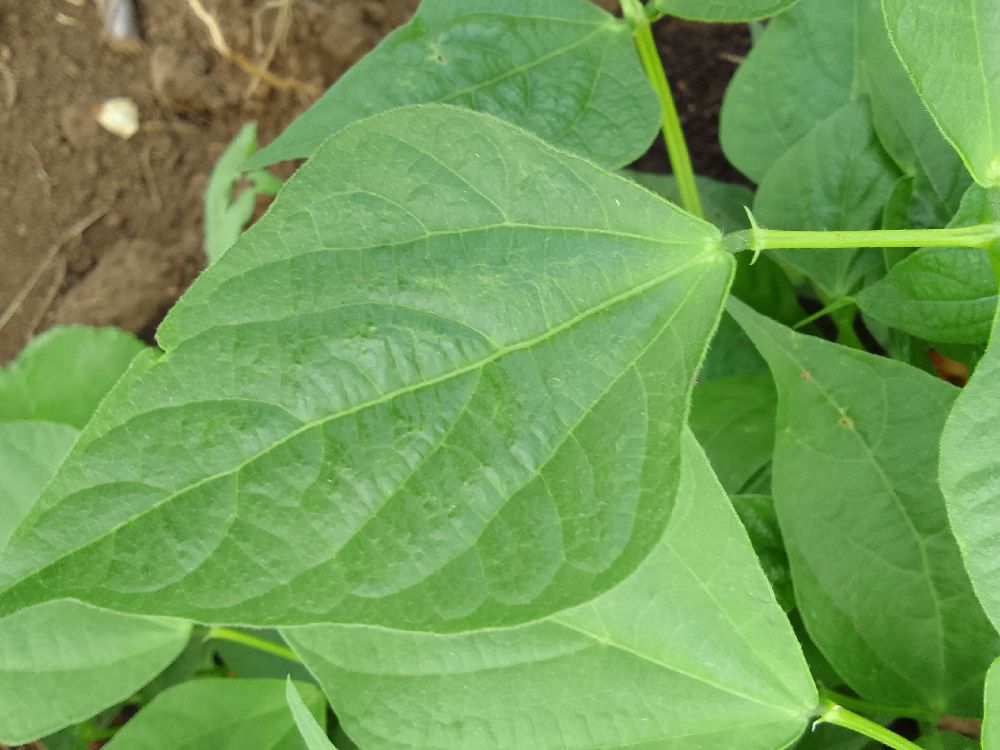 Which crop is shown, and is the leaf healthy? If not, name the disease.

common bean, healthy
